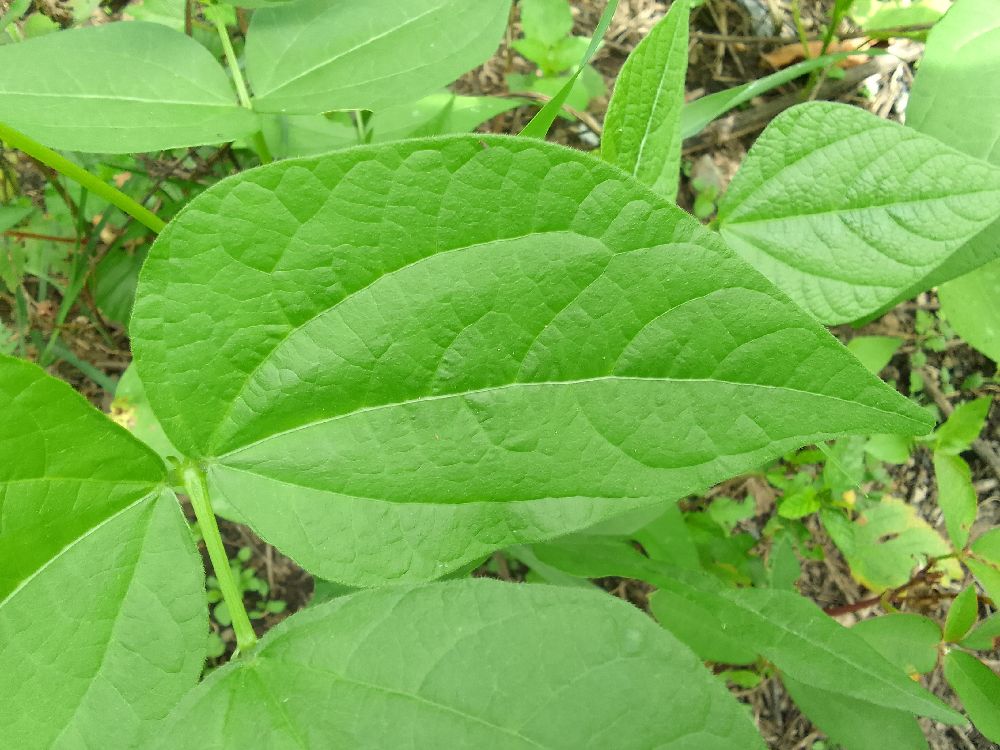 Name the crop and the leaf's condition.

common bean, healthy
